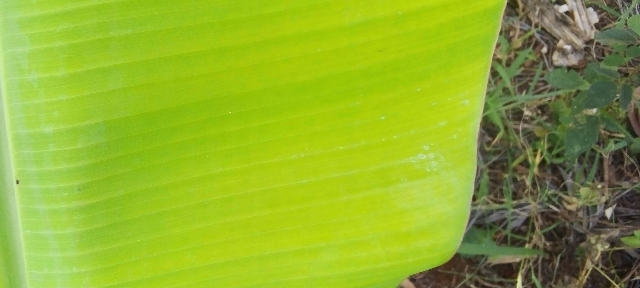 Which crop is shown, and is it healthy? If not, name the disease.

banana, healthy
